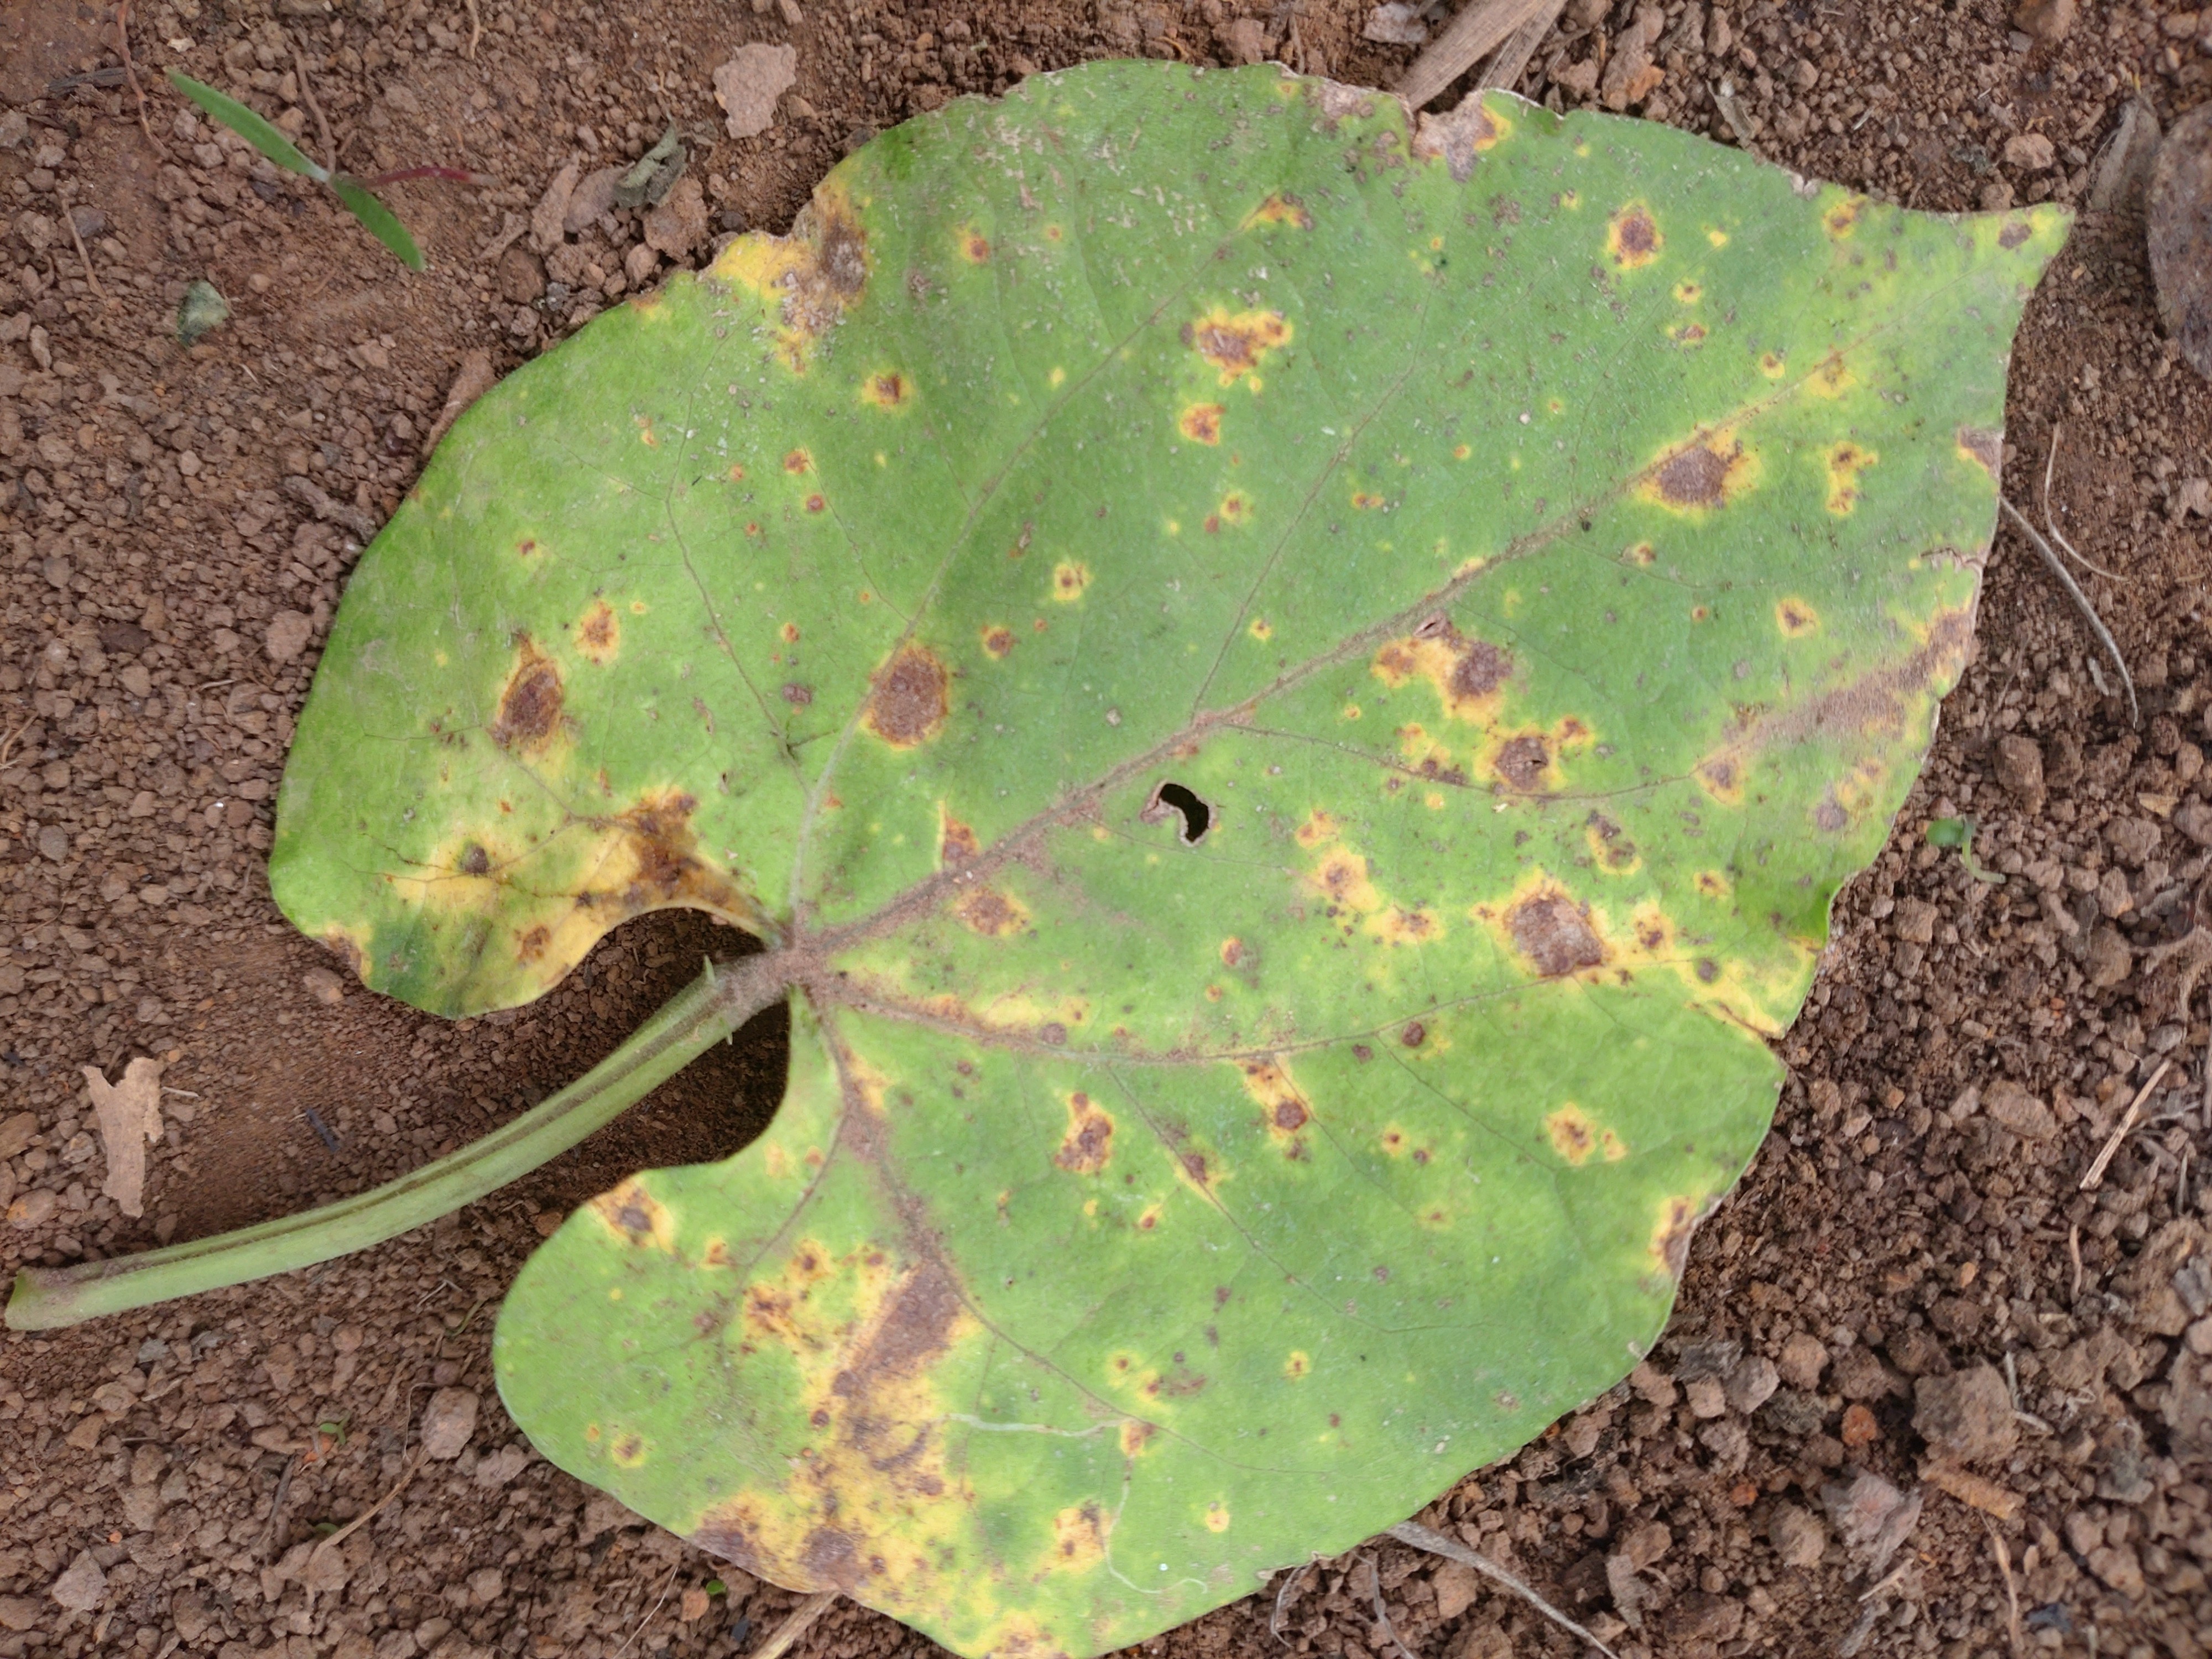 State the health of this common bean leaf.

rust
